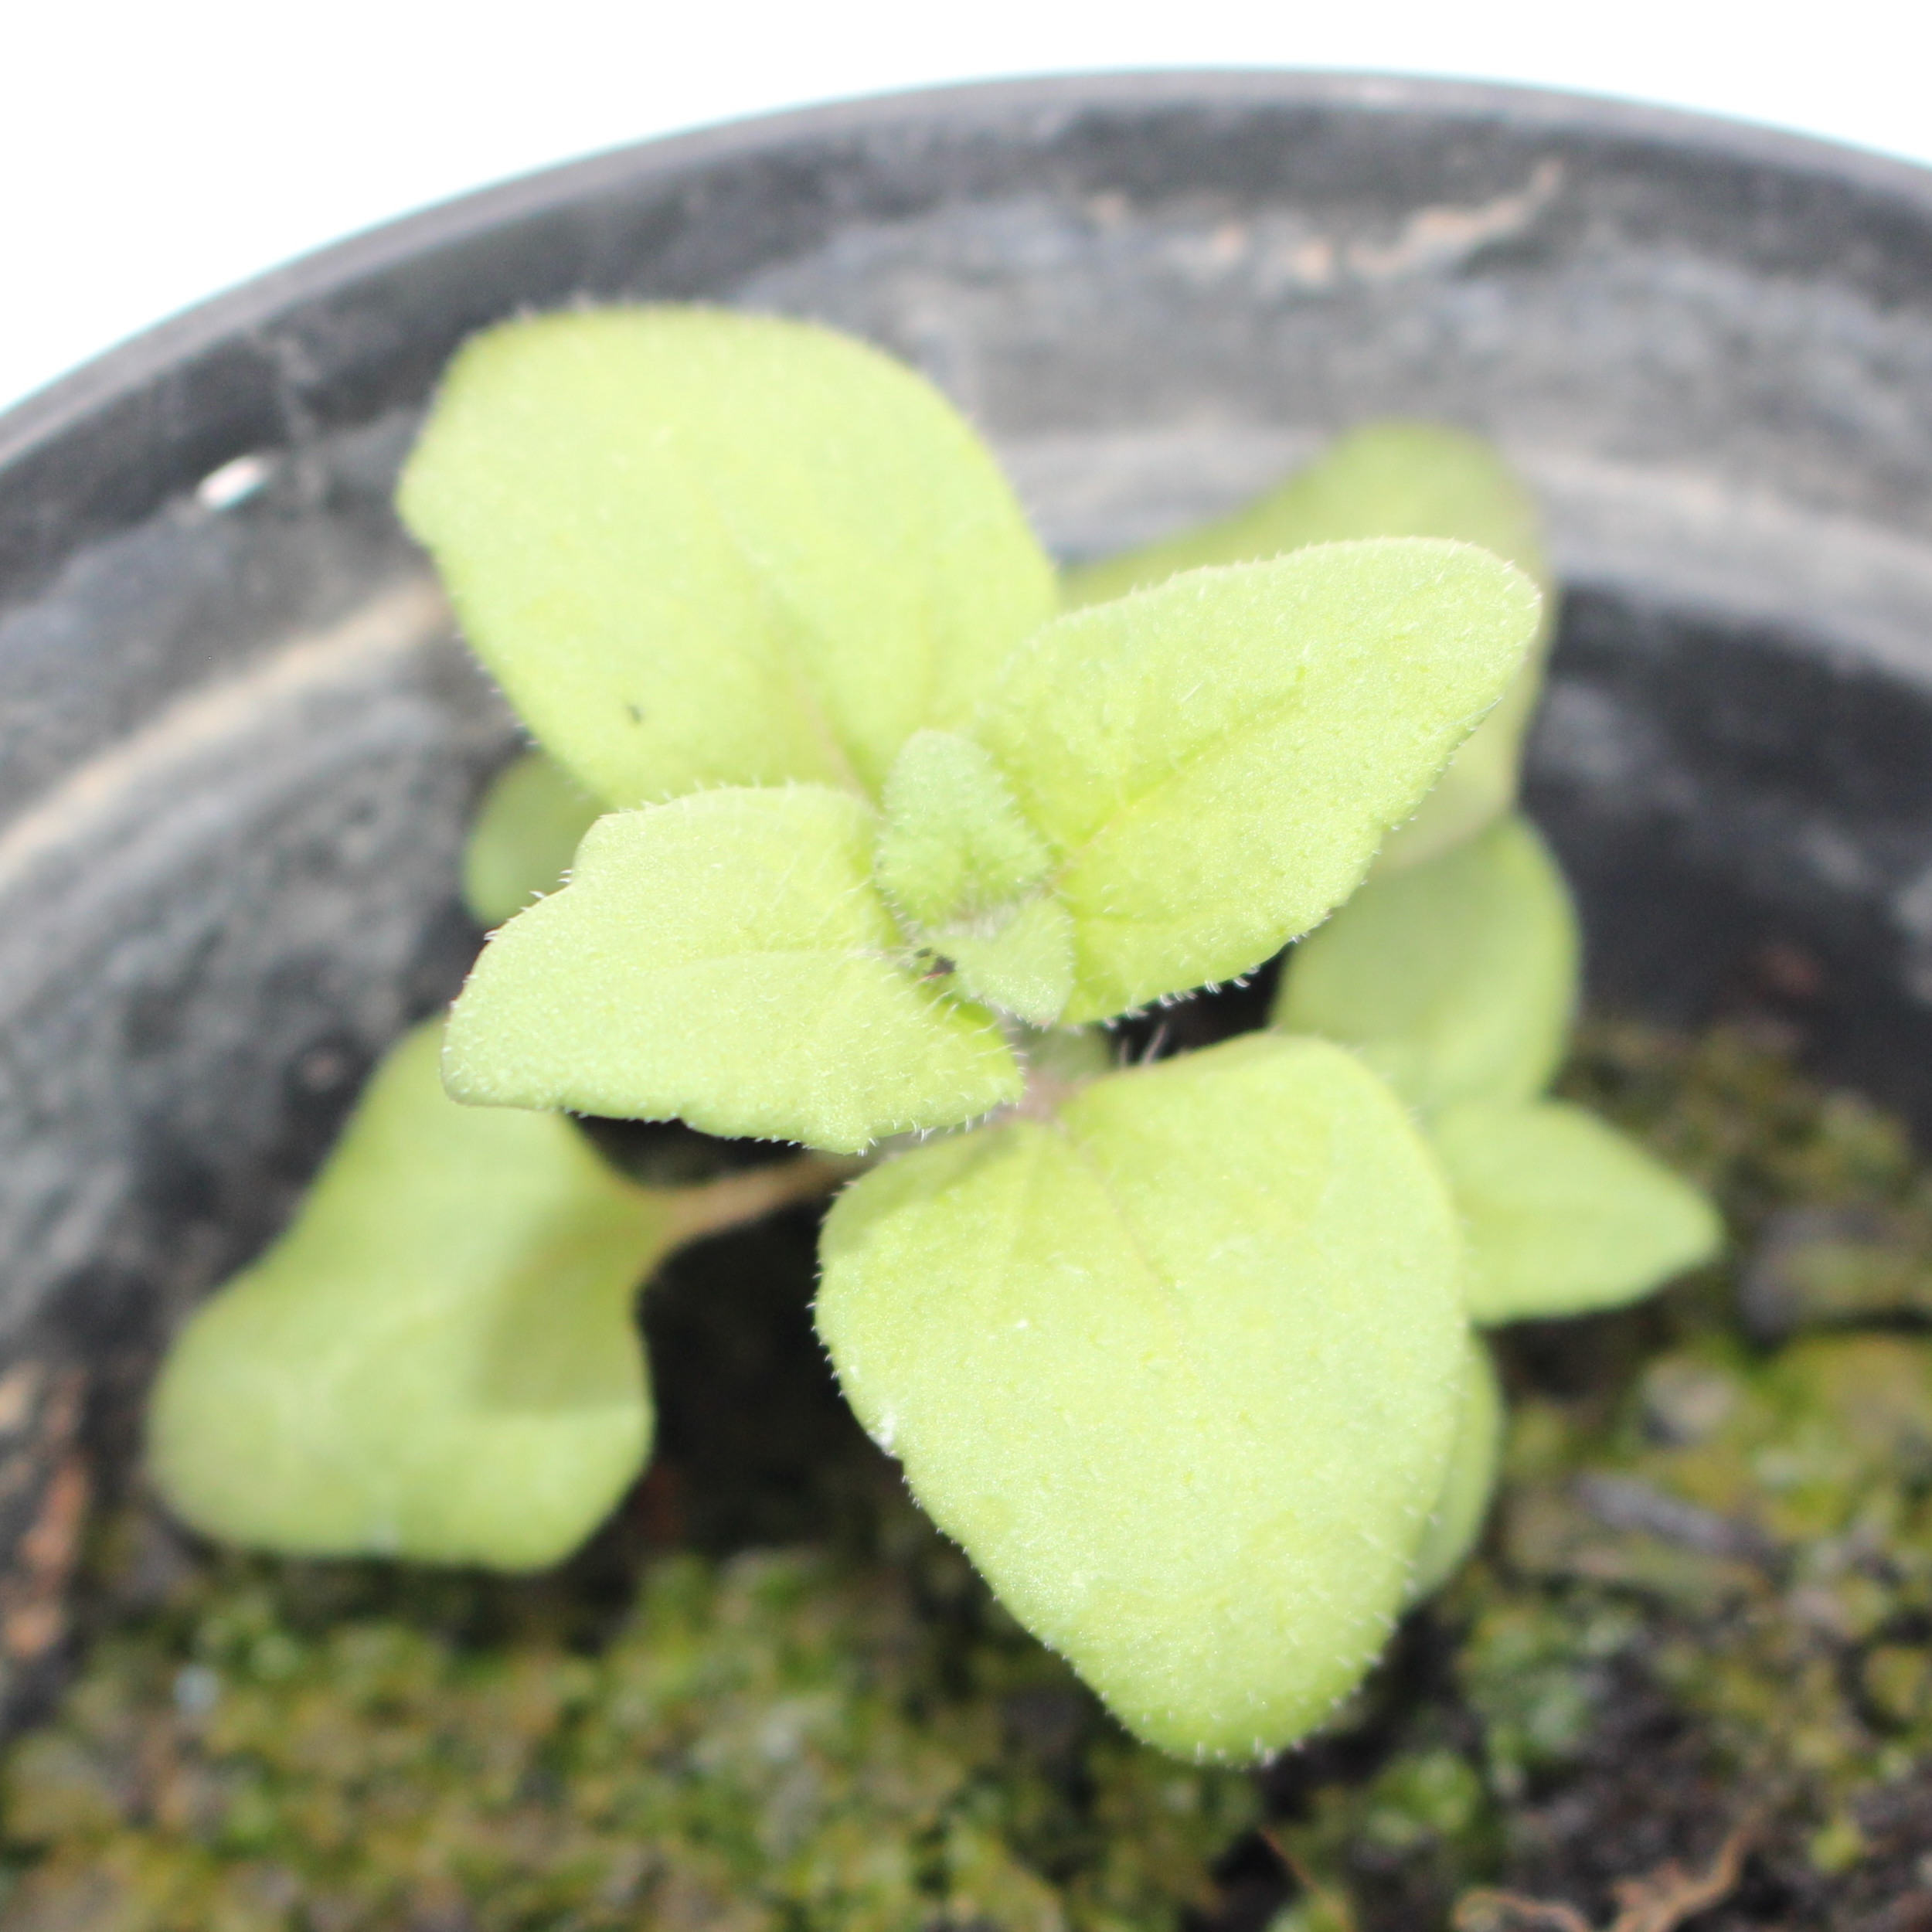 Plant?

Veronica persica
